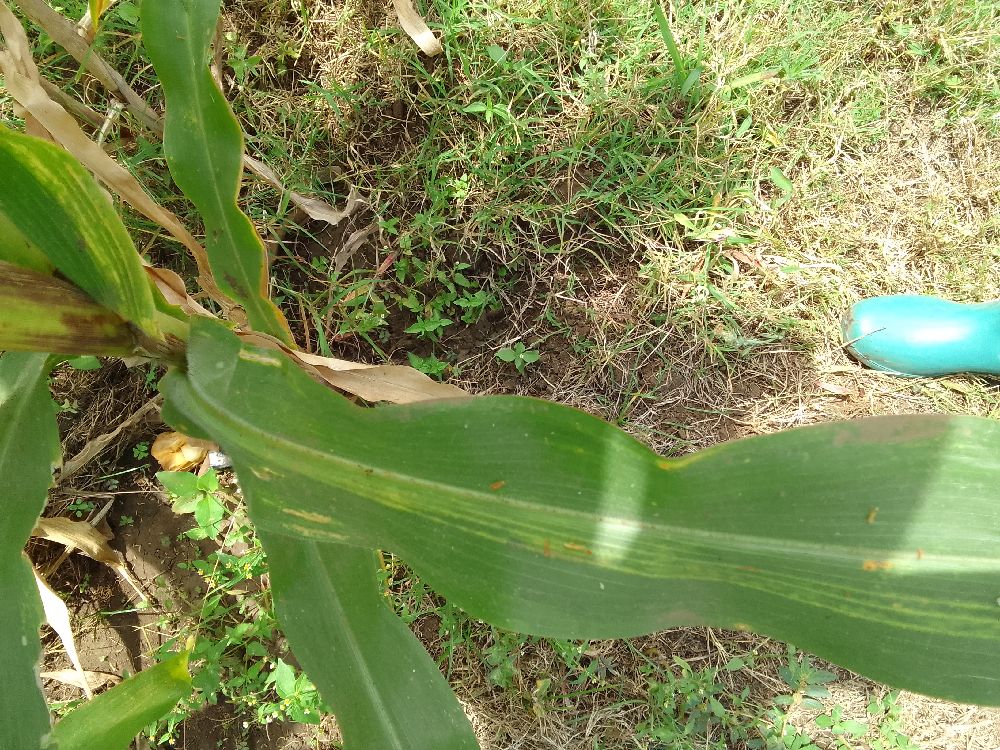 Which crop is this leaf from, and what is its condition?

maize, maize lethal necrosis
